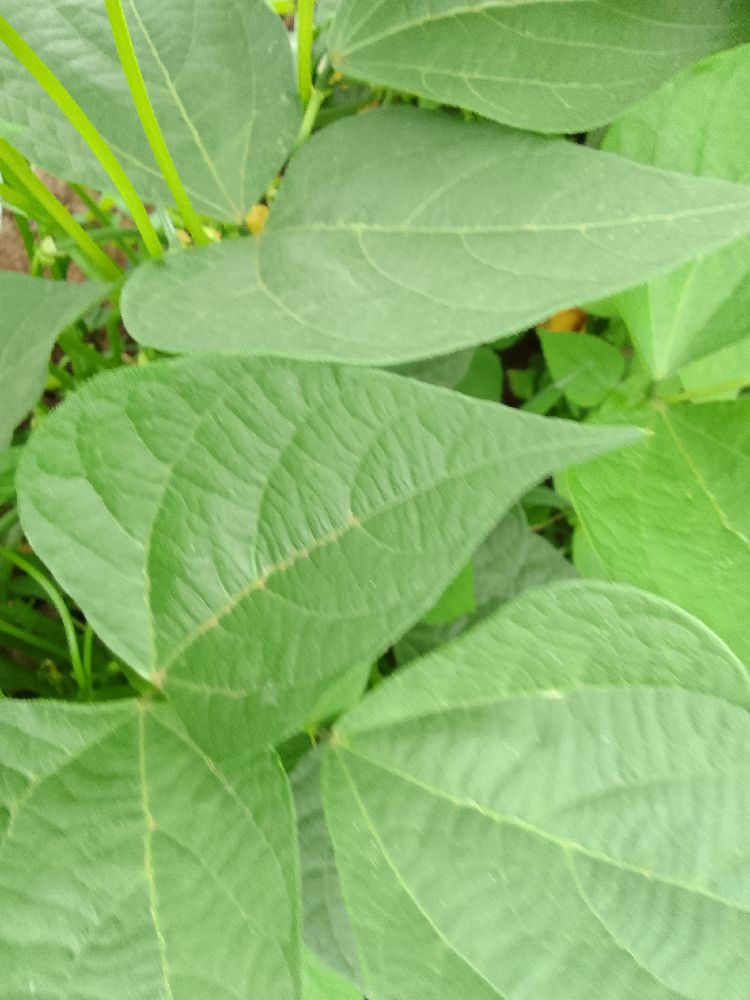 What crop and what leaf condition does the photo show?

common bean, healthy
